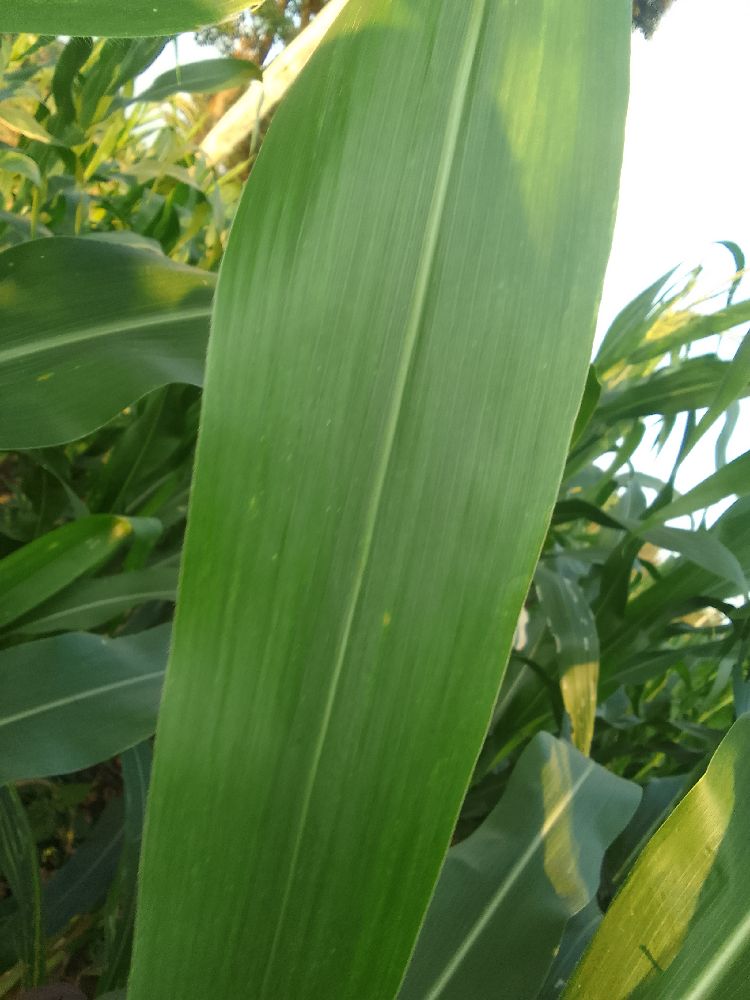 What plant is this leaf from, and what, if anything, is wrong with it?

maize, healthy
